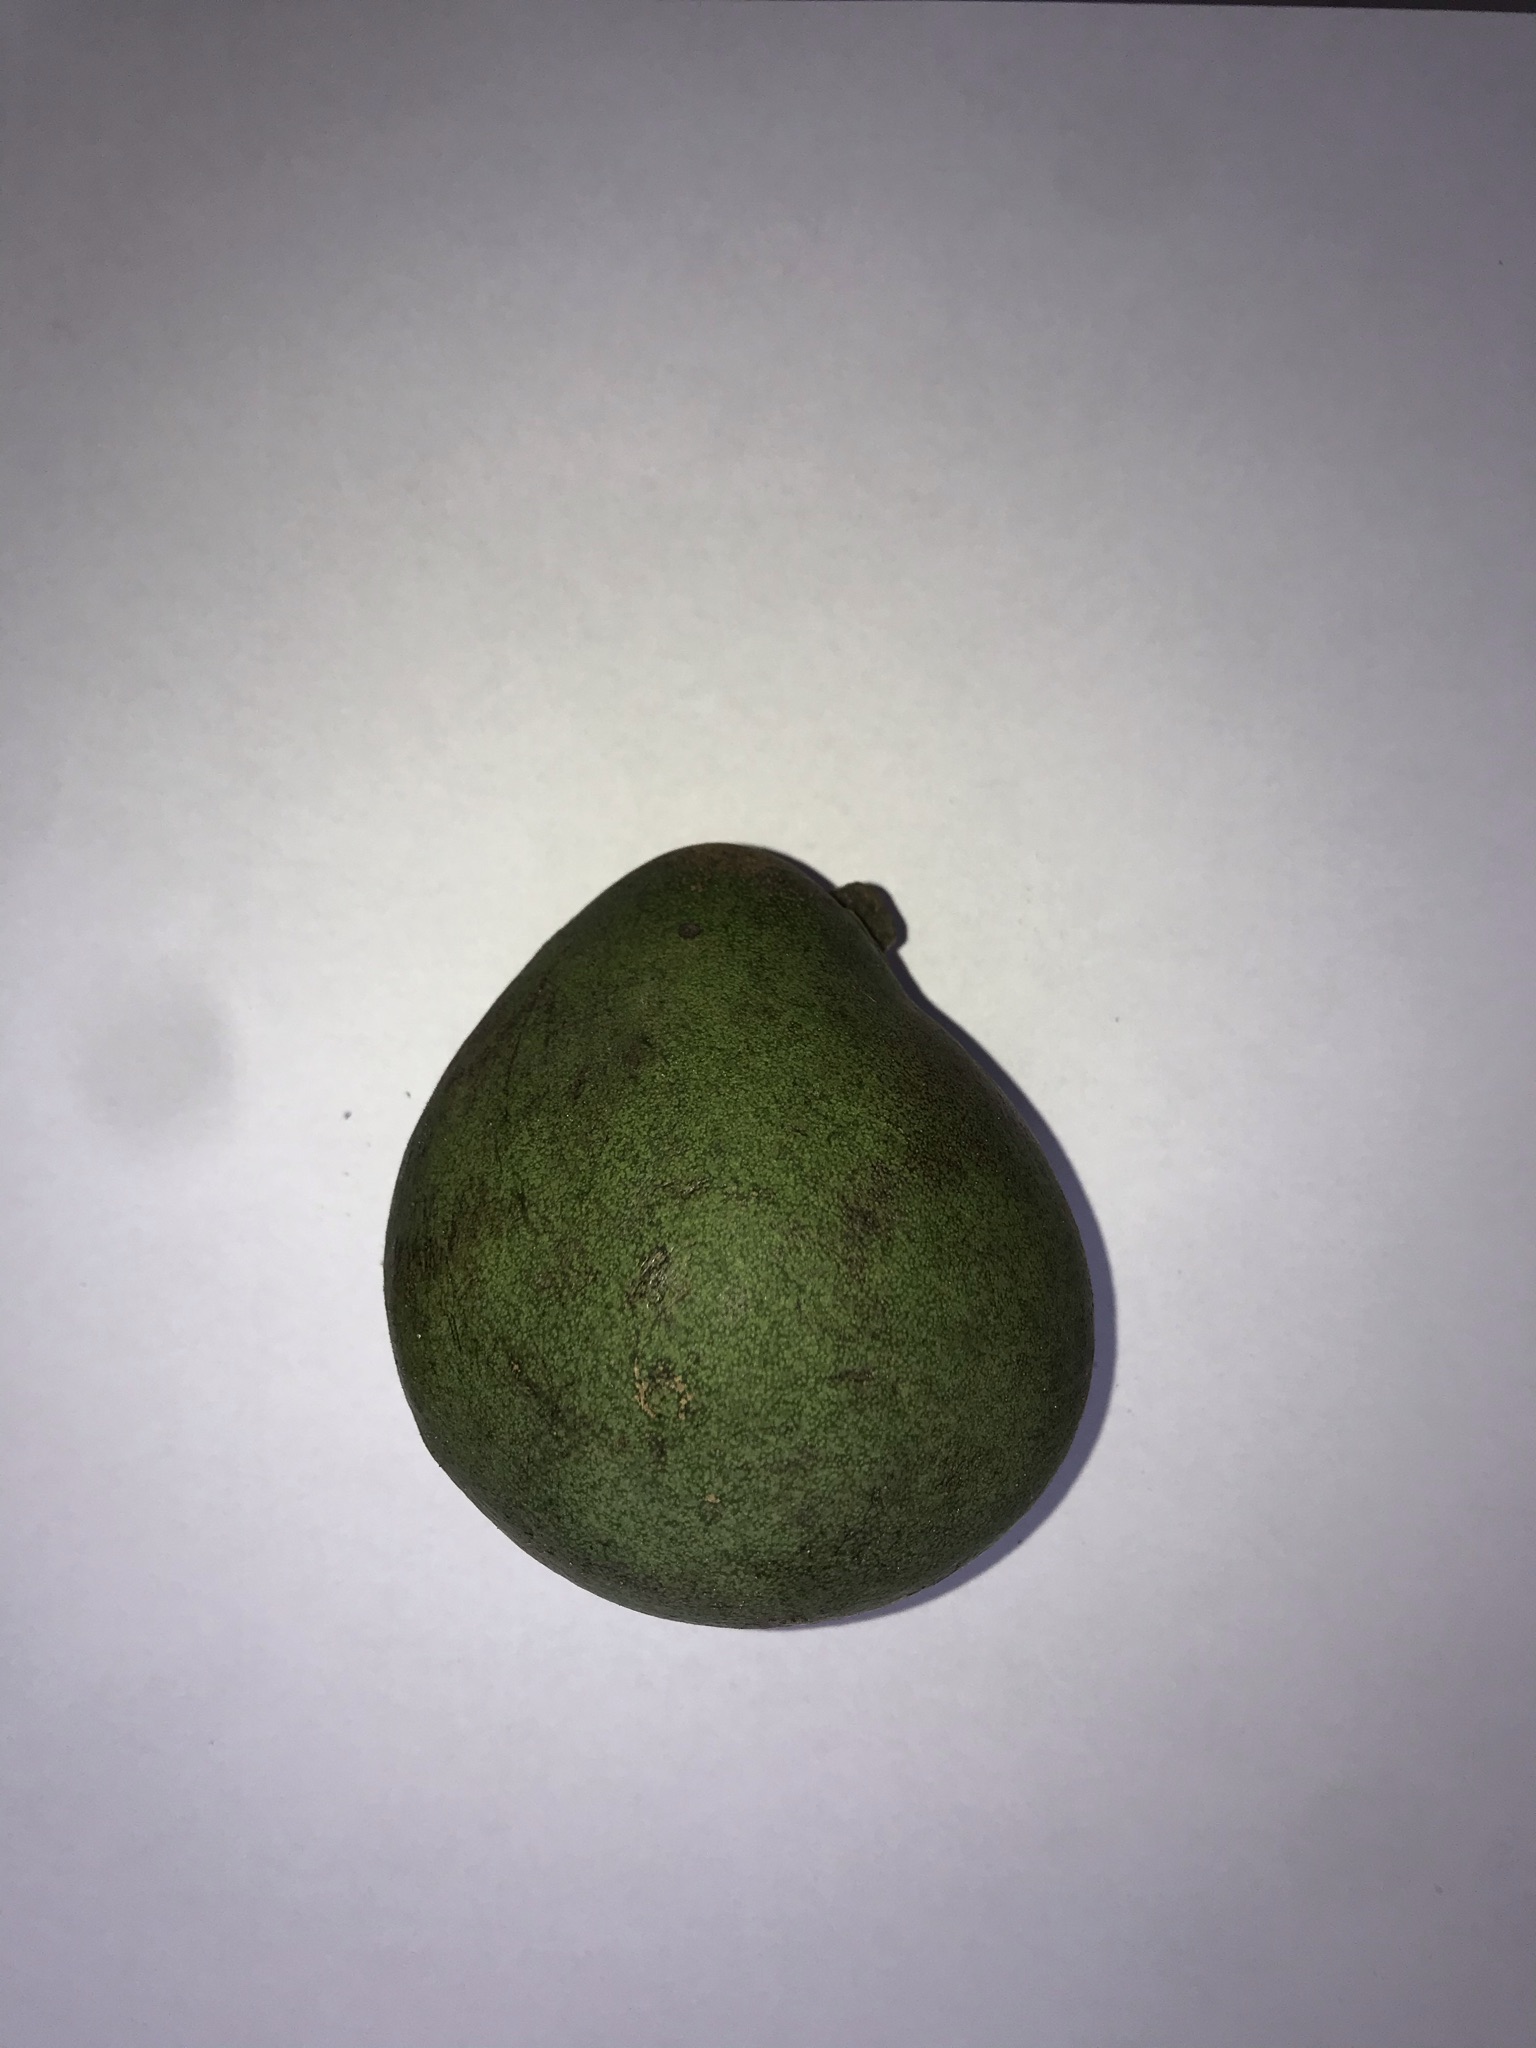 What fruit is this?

pequi
